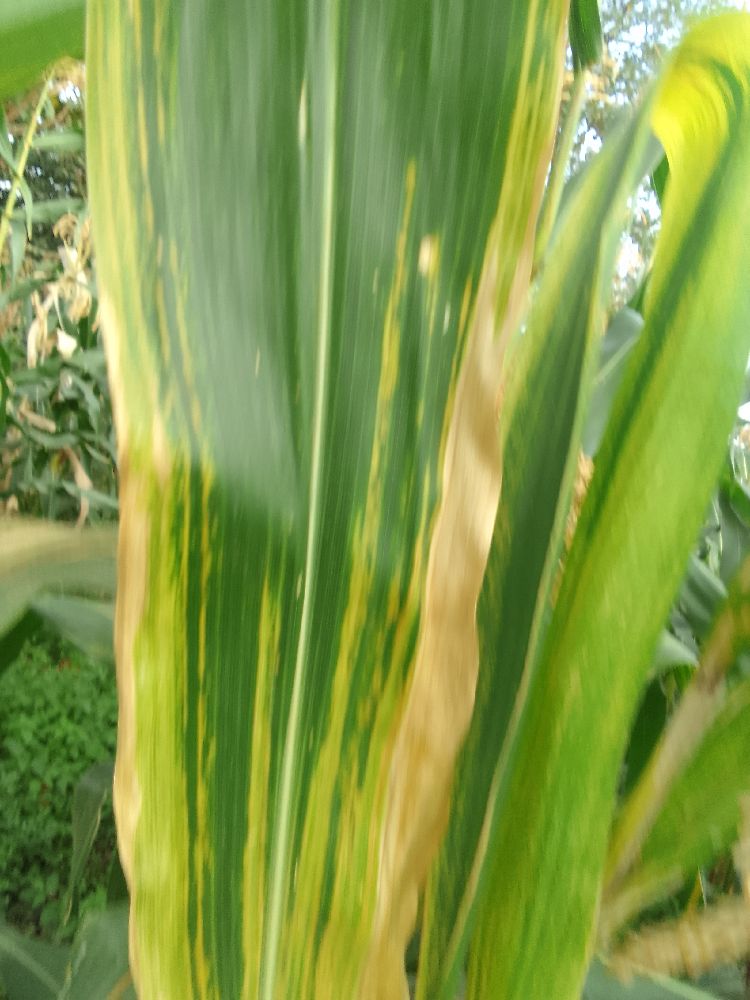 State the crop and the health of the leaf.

maize, maize lethal necrosis
